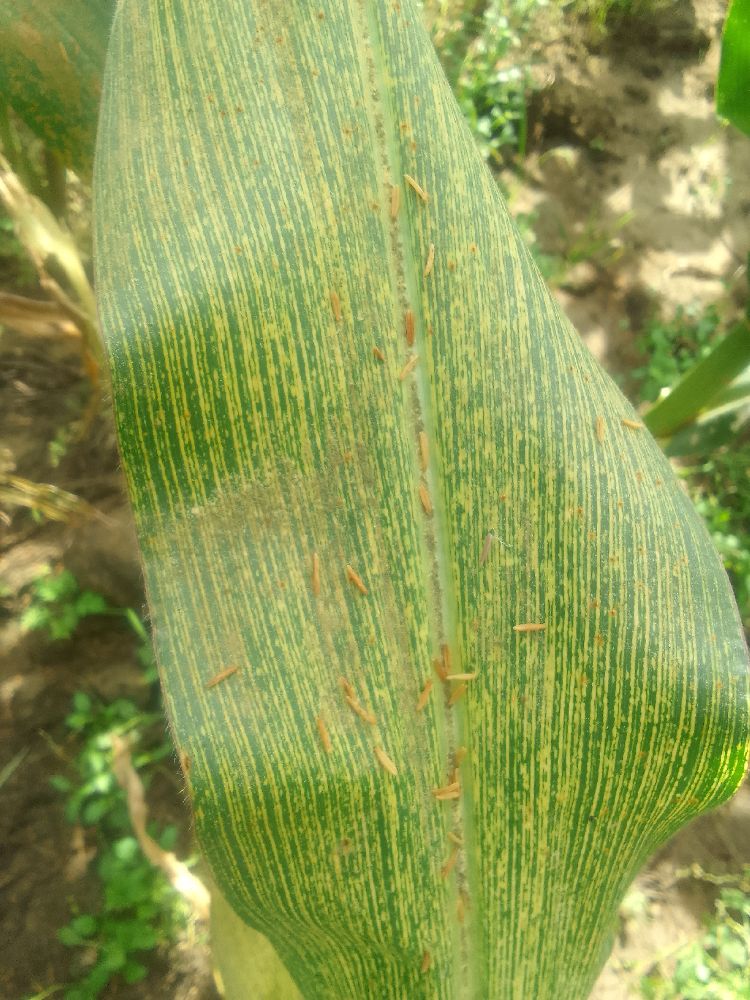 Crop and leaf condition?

maize, maize streak virus
